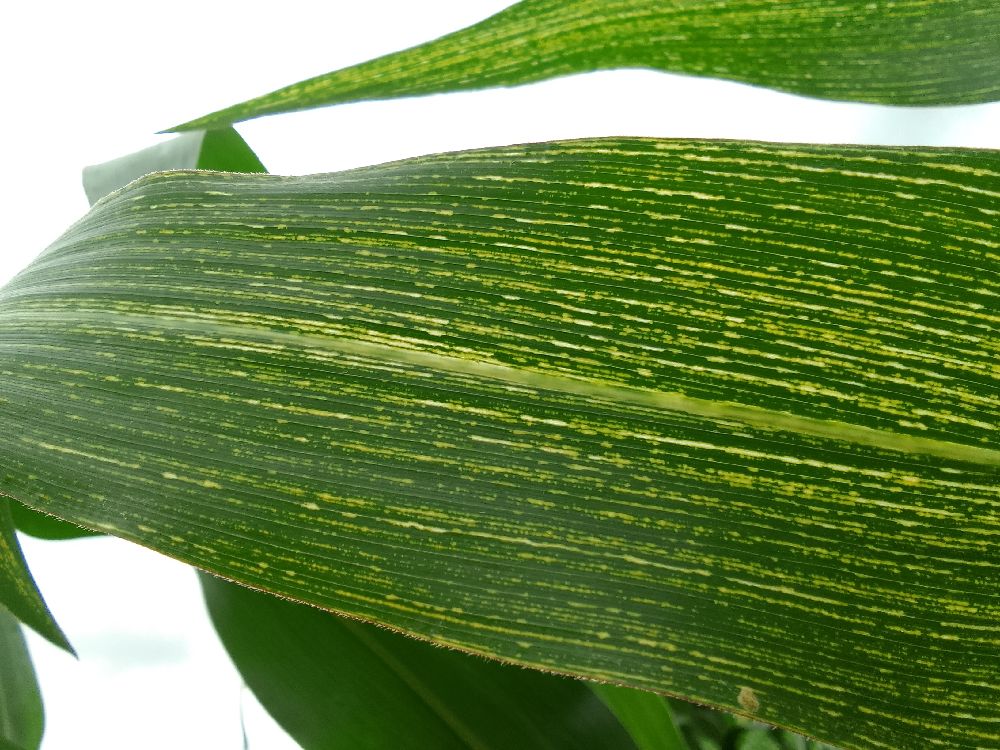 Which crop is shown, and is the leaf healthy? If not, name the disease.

maize, maize streak virus
